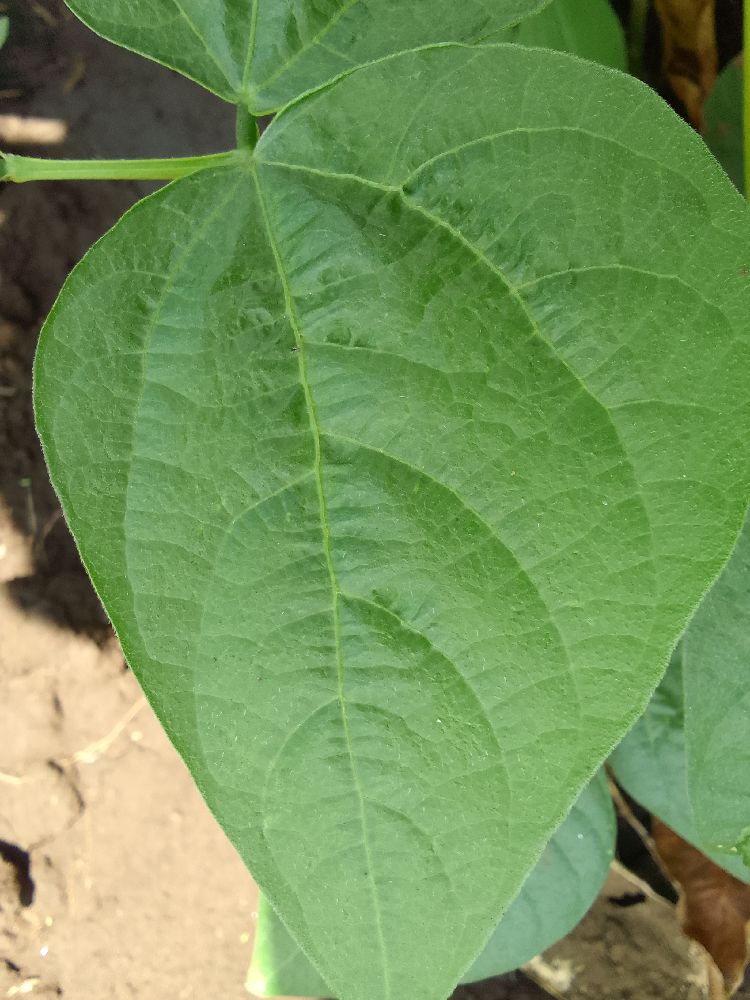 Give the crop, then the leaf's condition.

common bean, healthy
